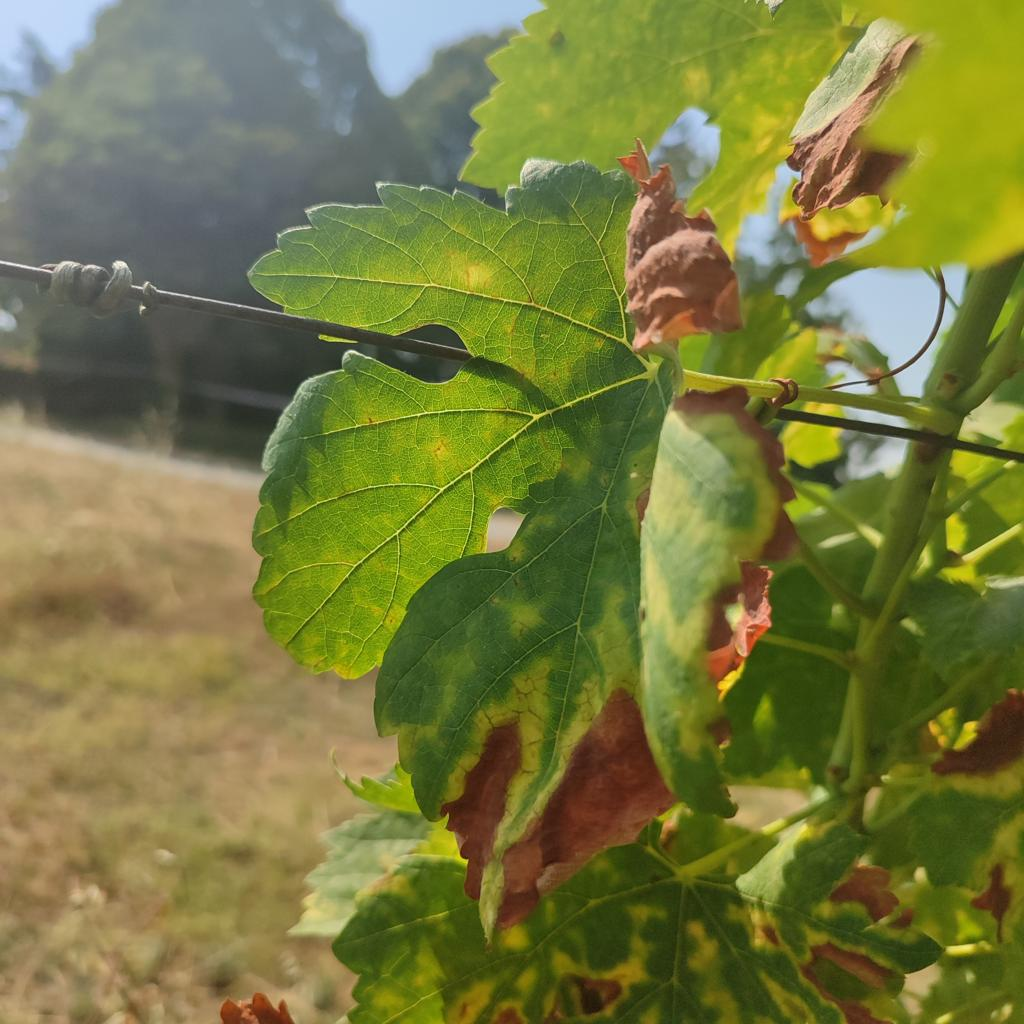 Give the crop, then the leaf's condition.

grapevine, esca complex
